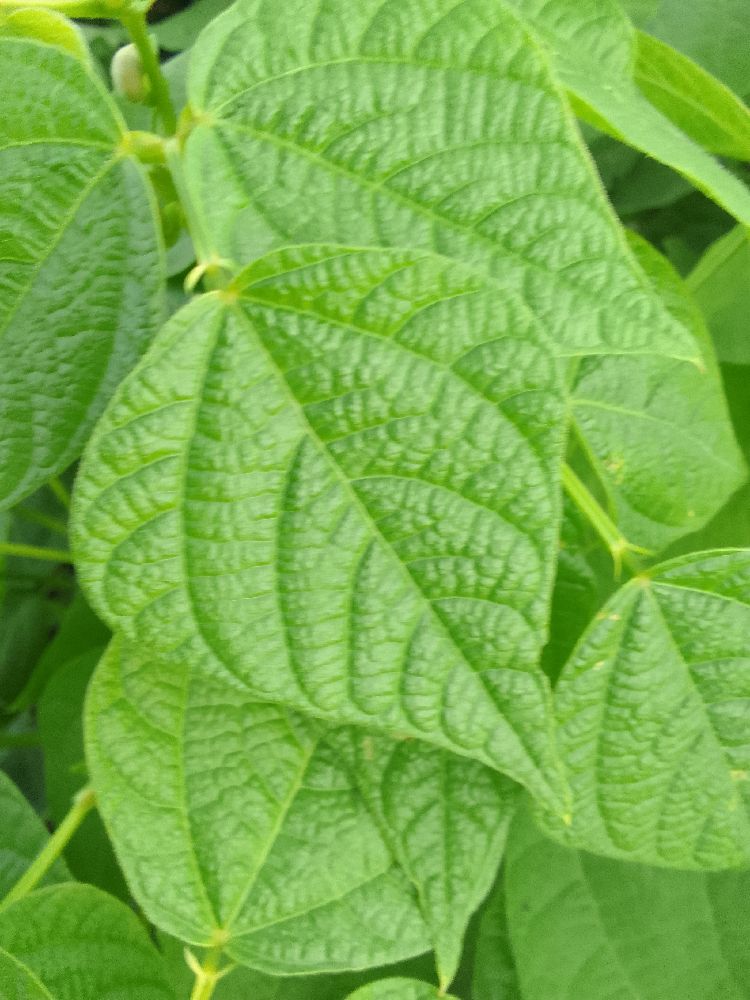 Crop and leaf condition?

common bean, healthy
